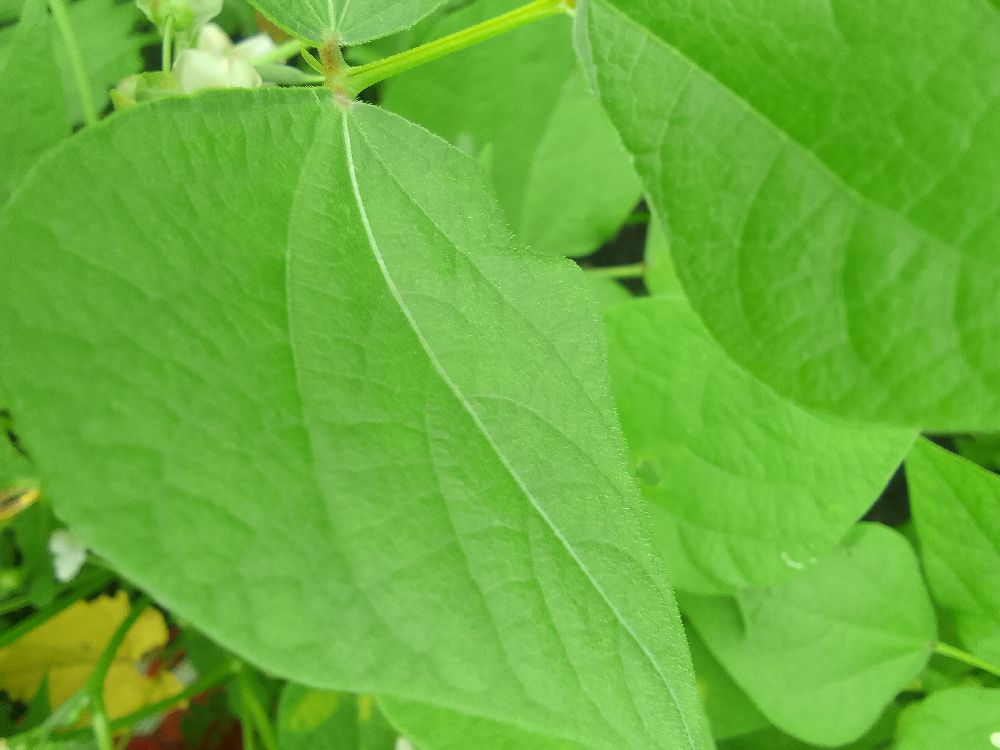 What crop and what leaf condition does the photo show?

common bean, healthy
